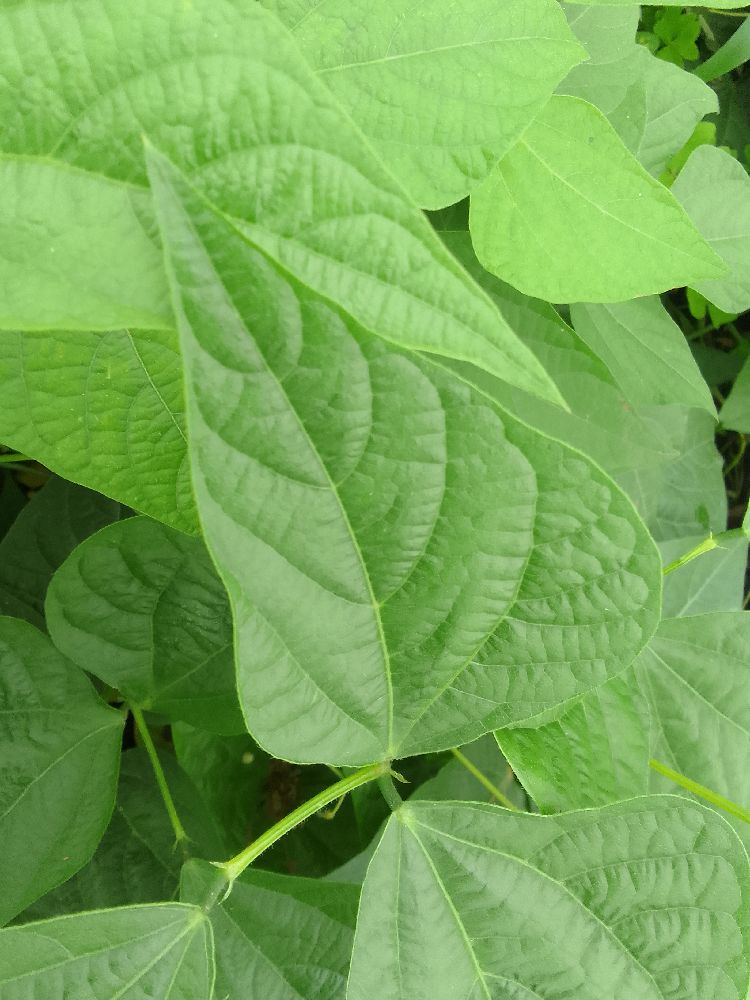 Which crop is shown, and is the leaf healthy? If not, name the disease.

common bean, healthy
